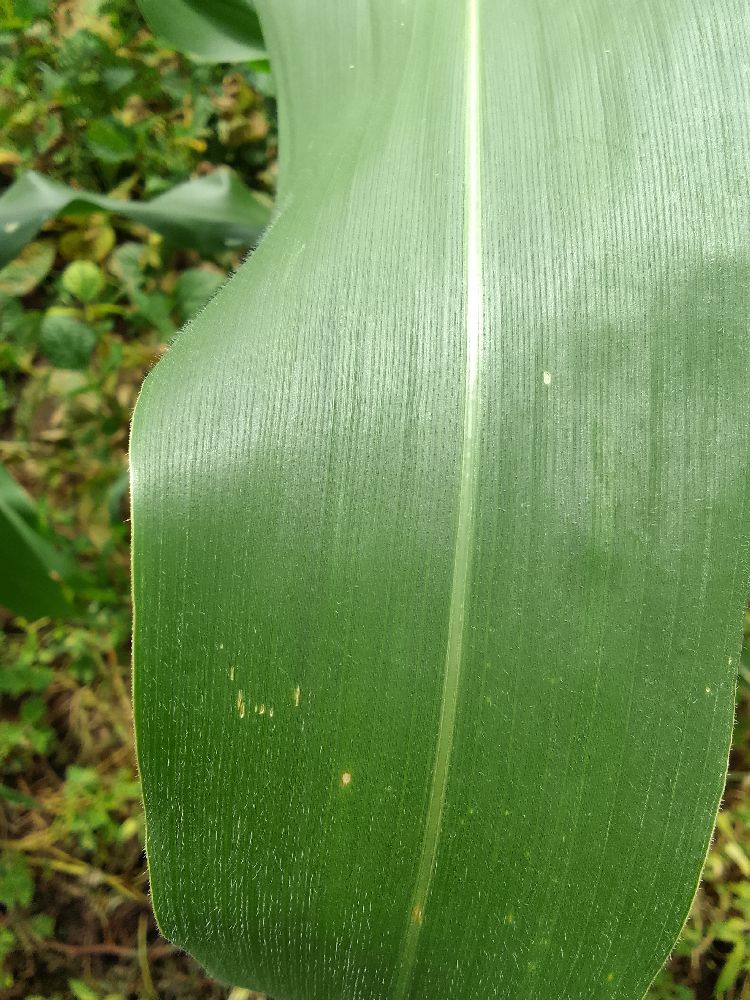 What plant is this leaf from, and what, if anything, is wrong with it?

maize, healthy
